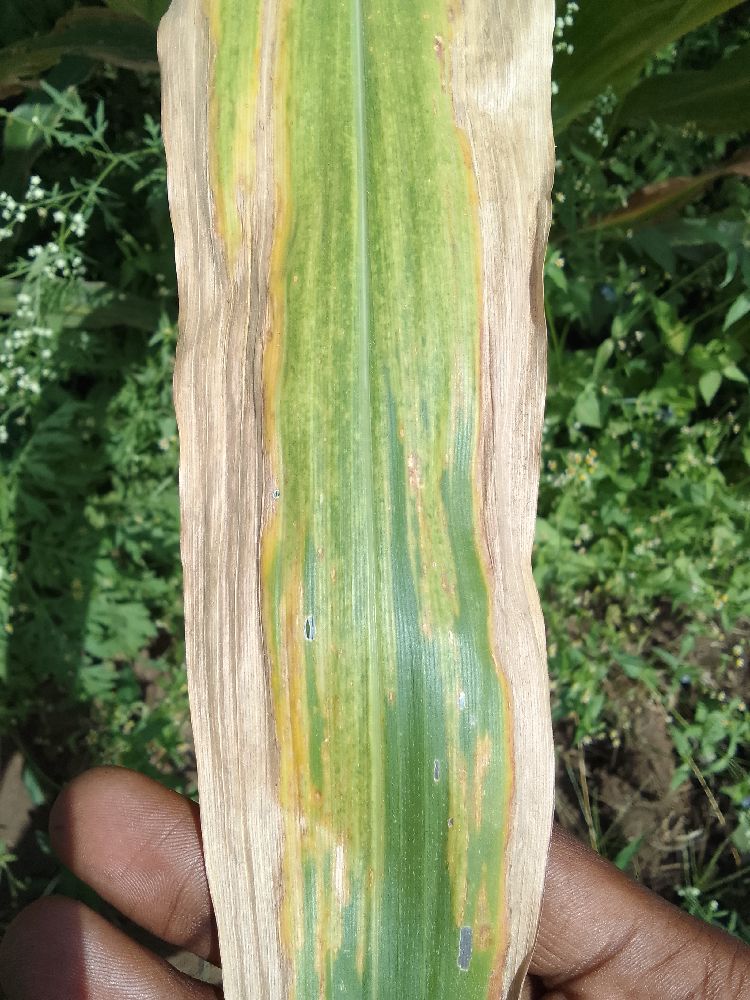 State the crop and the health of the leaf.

maize, maize lethal necrosis
